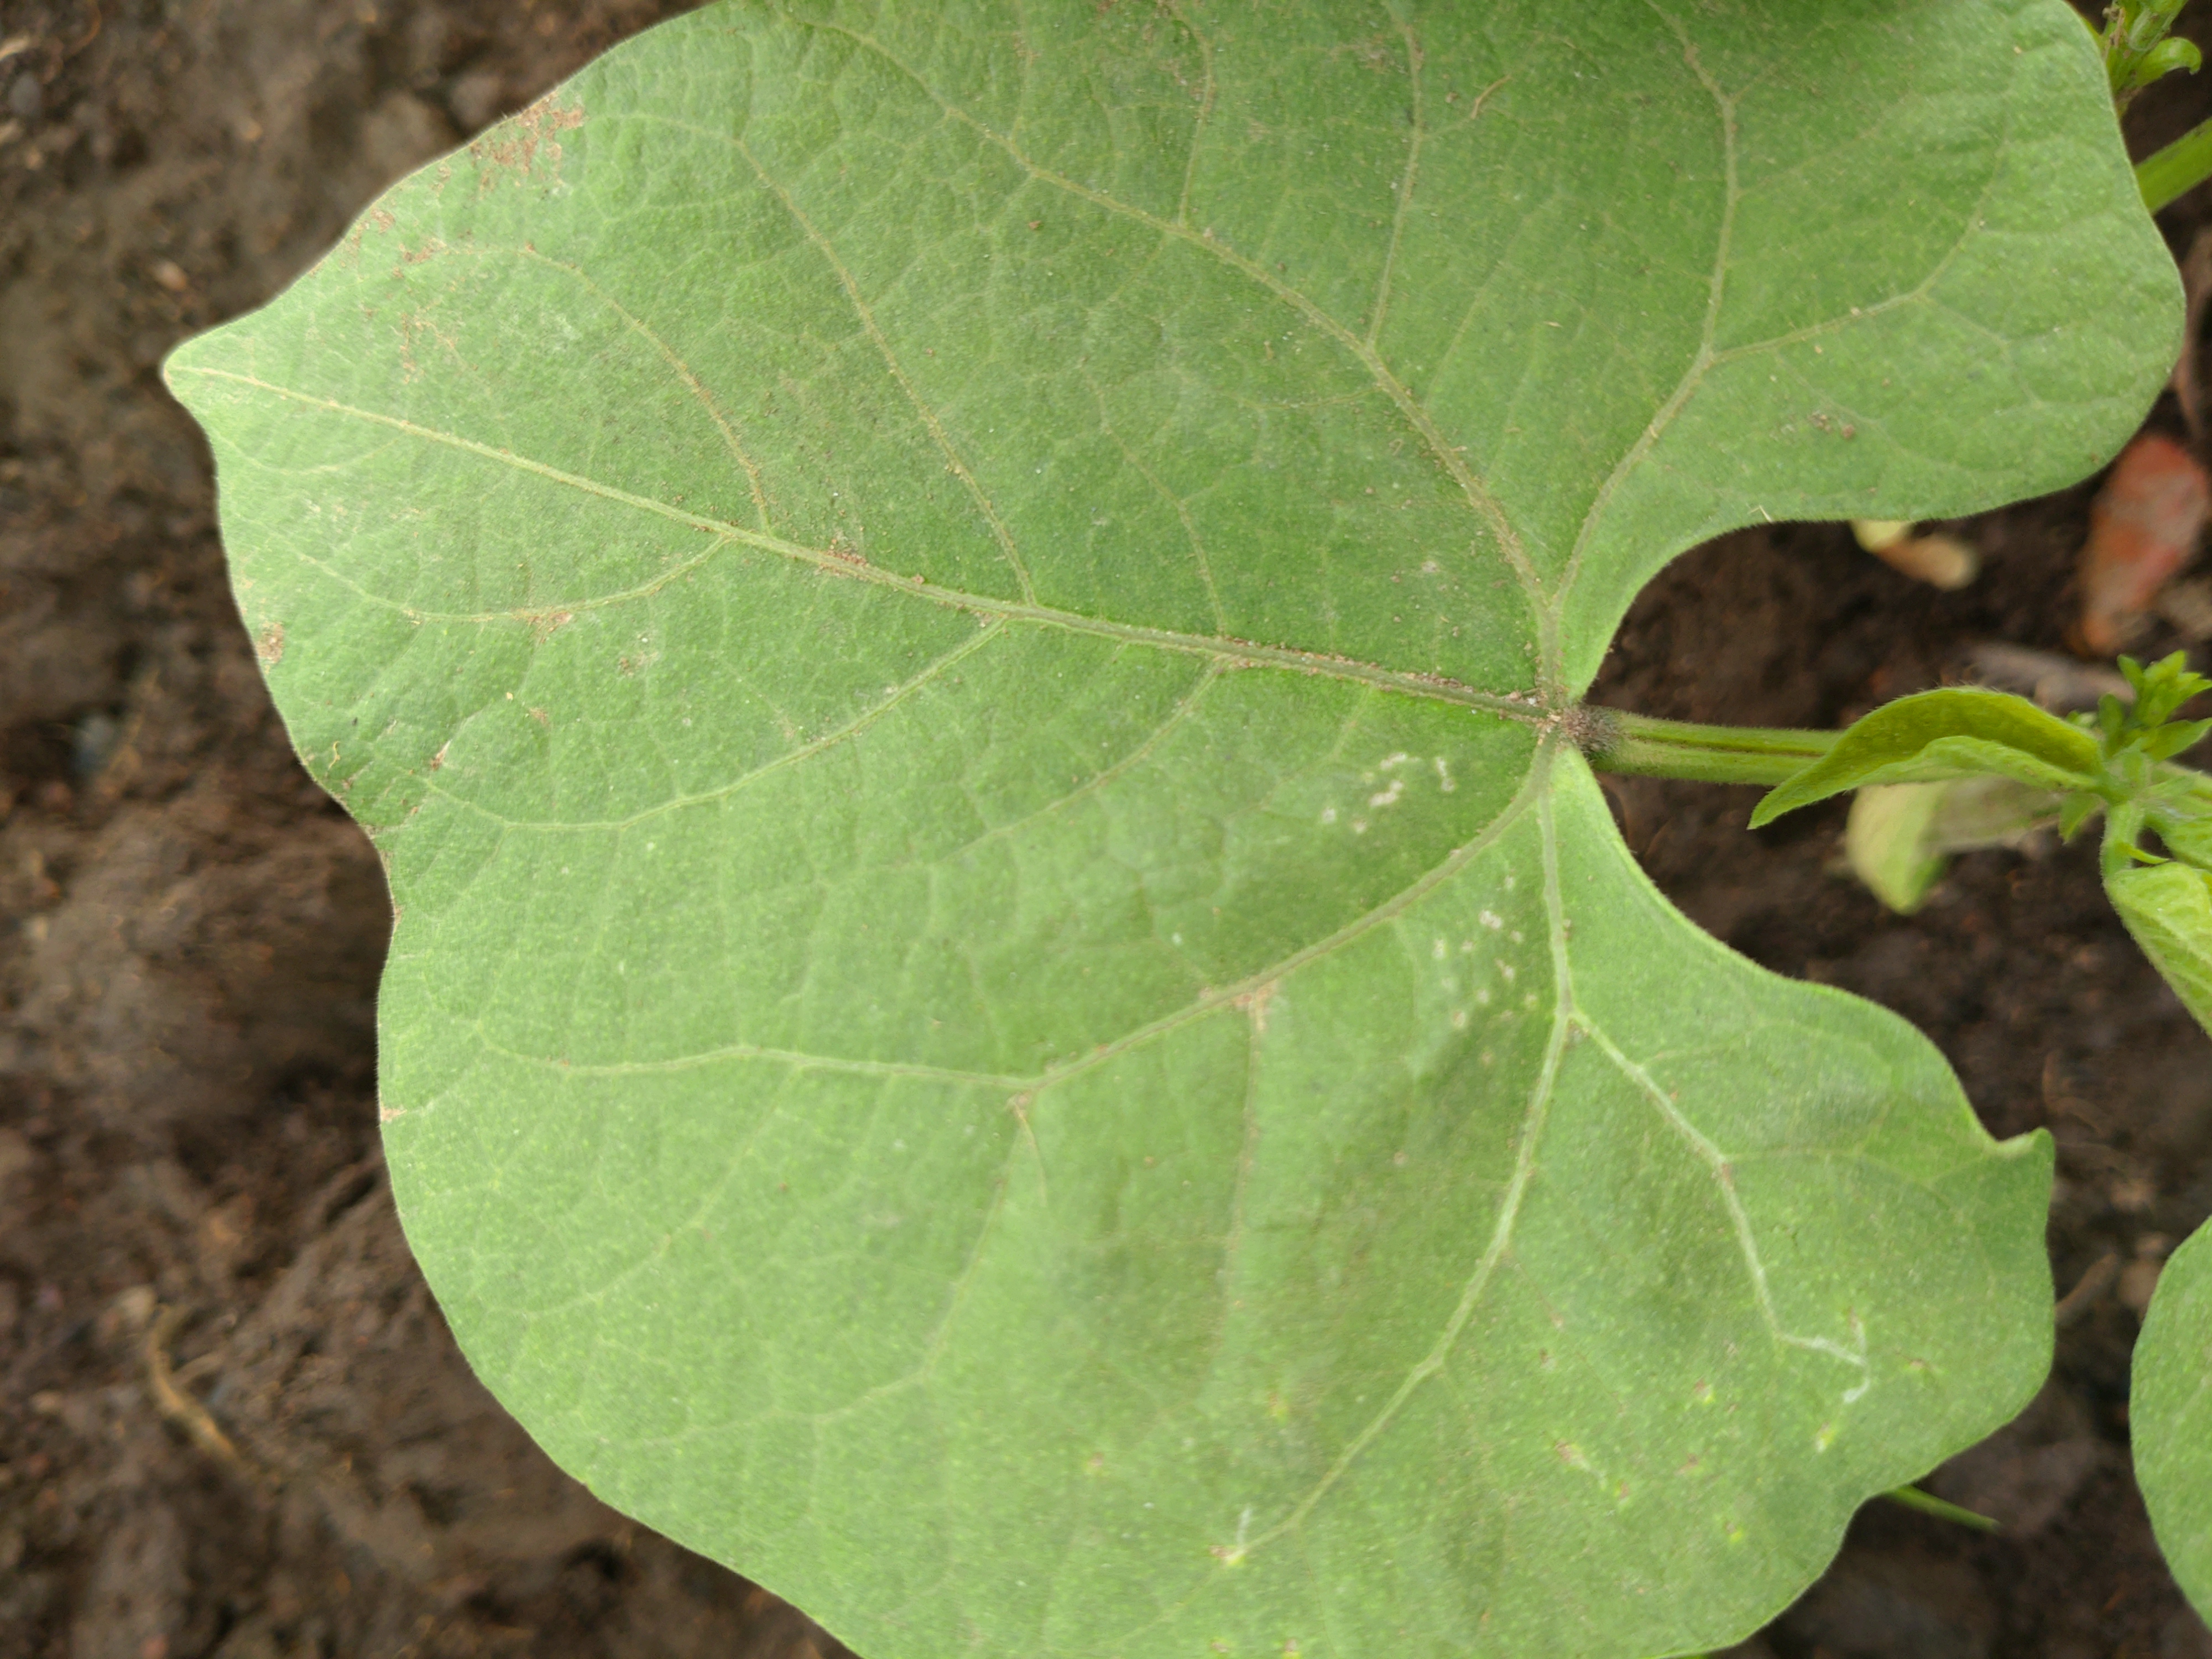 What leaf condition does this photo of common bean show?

healthy
